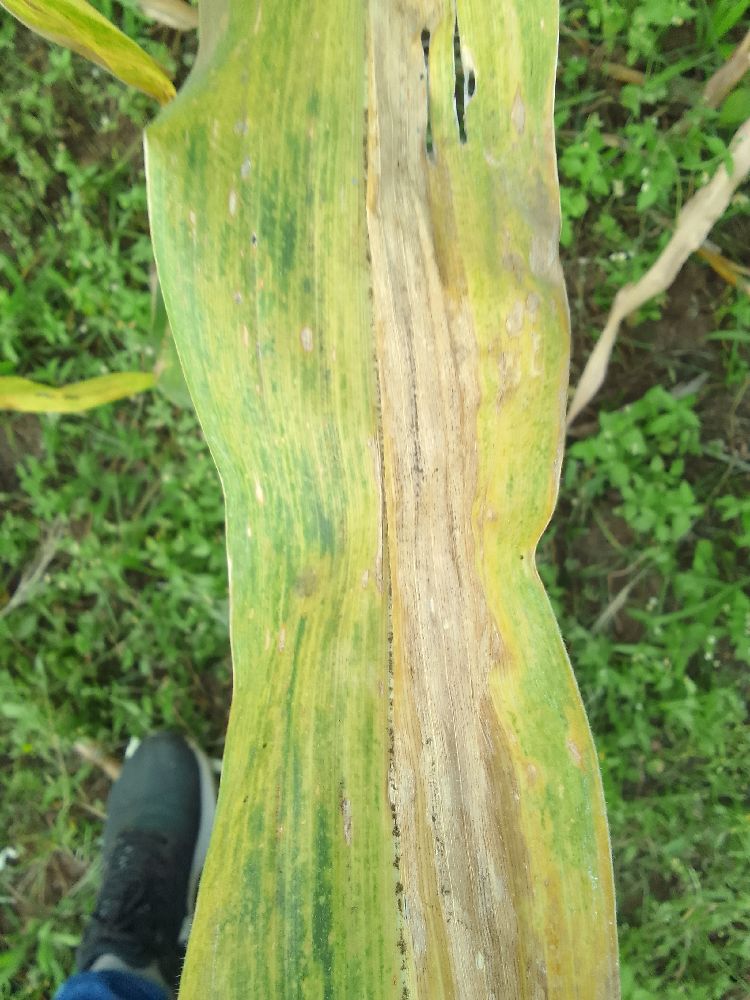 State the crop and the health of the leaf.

maize, maize lethal necrosis
